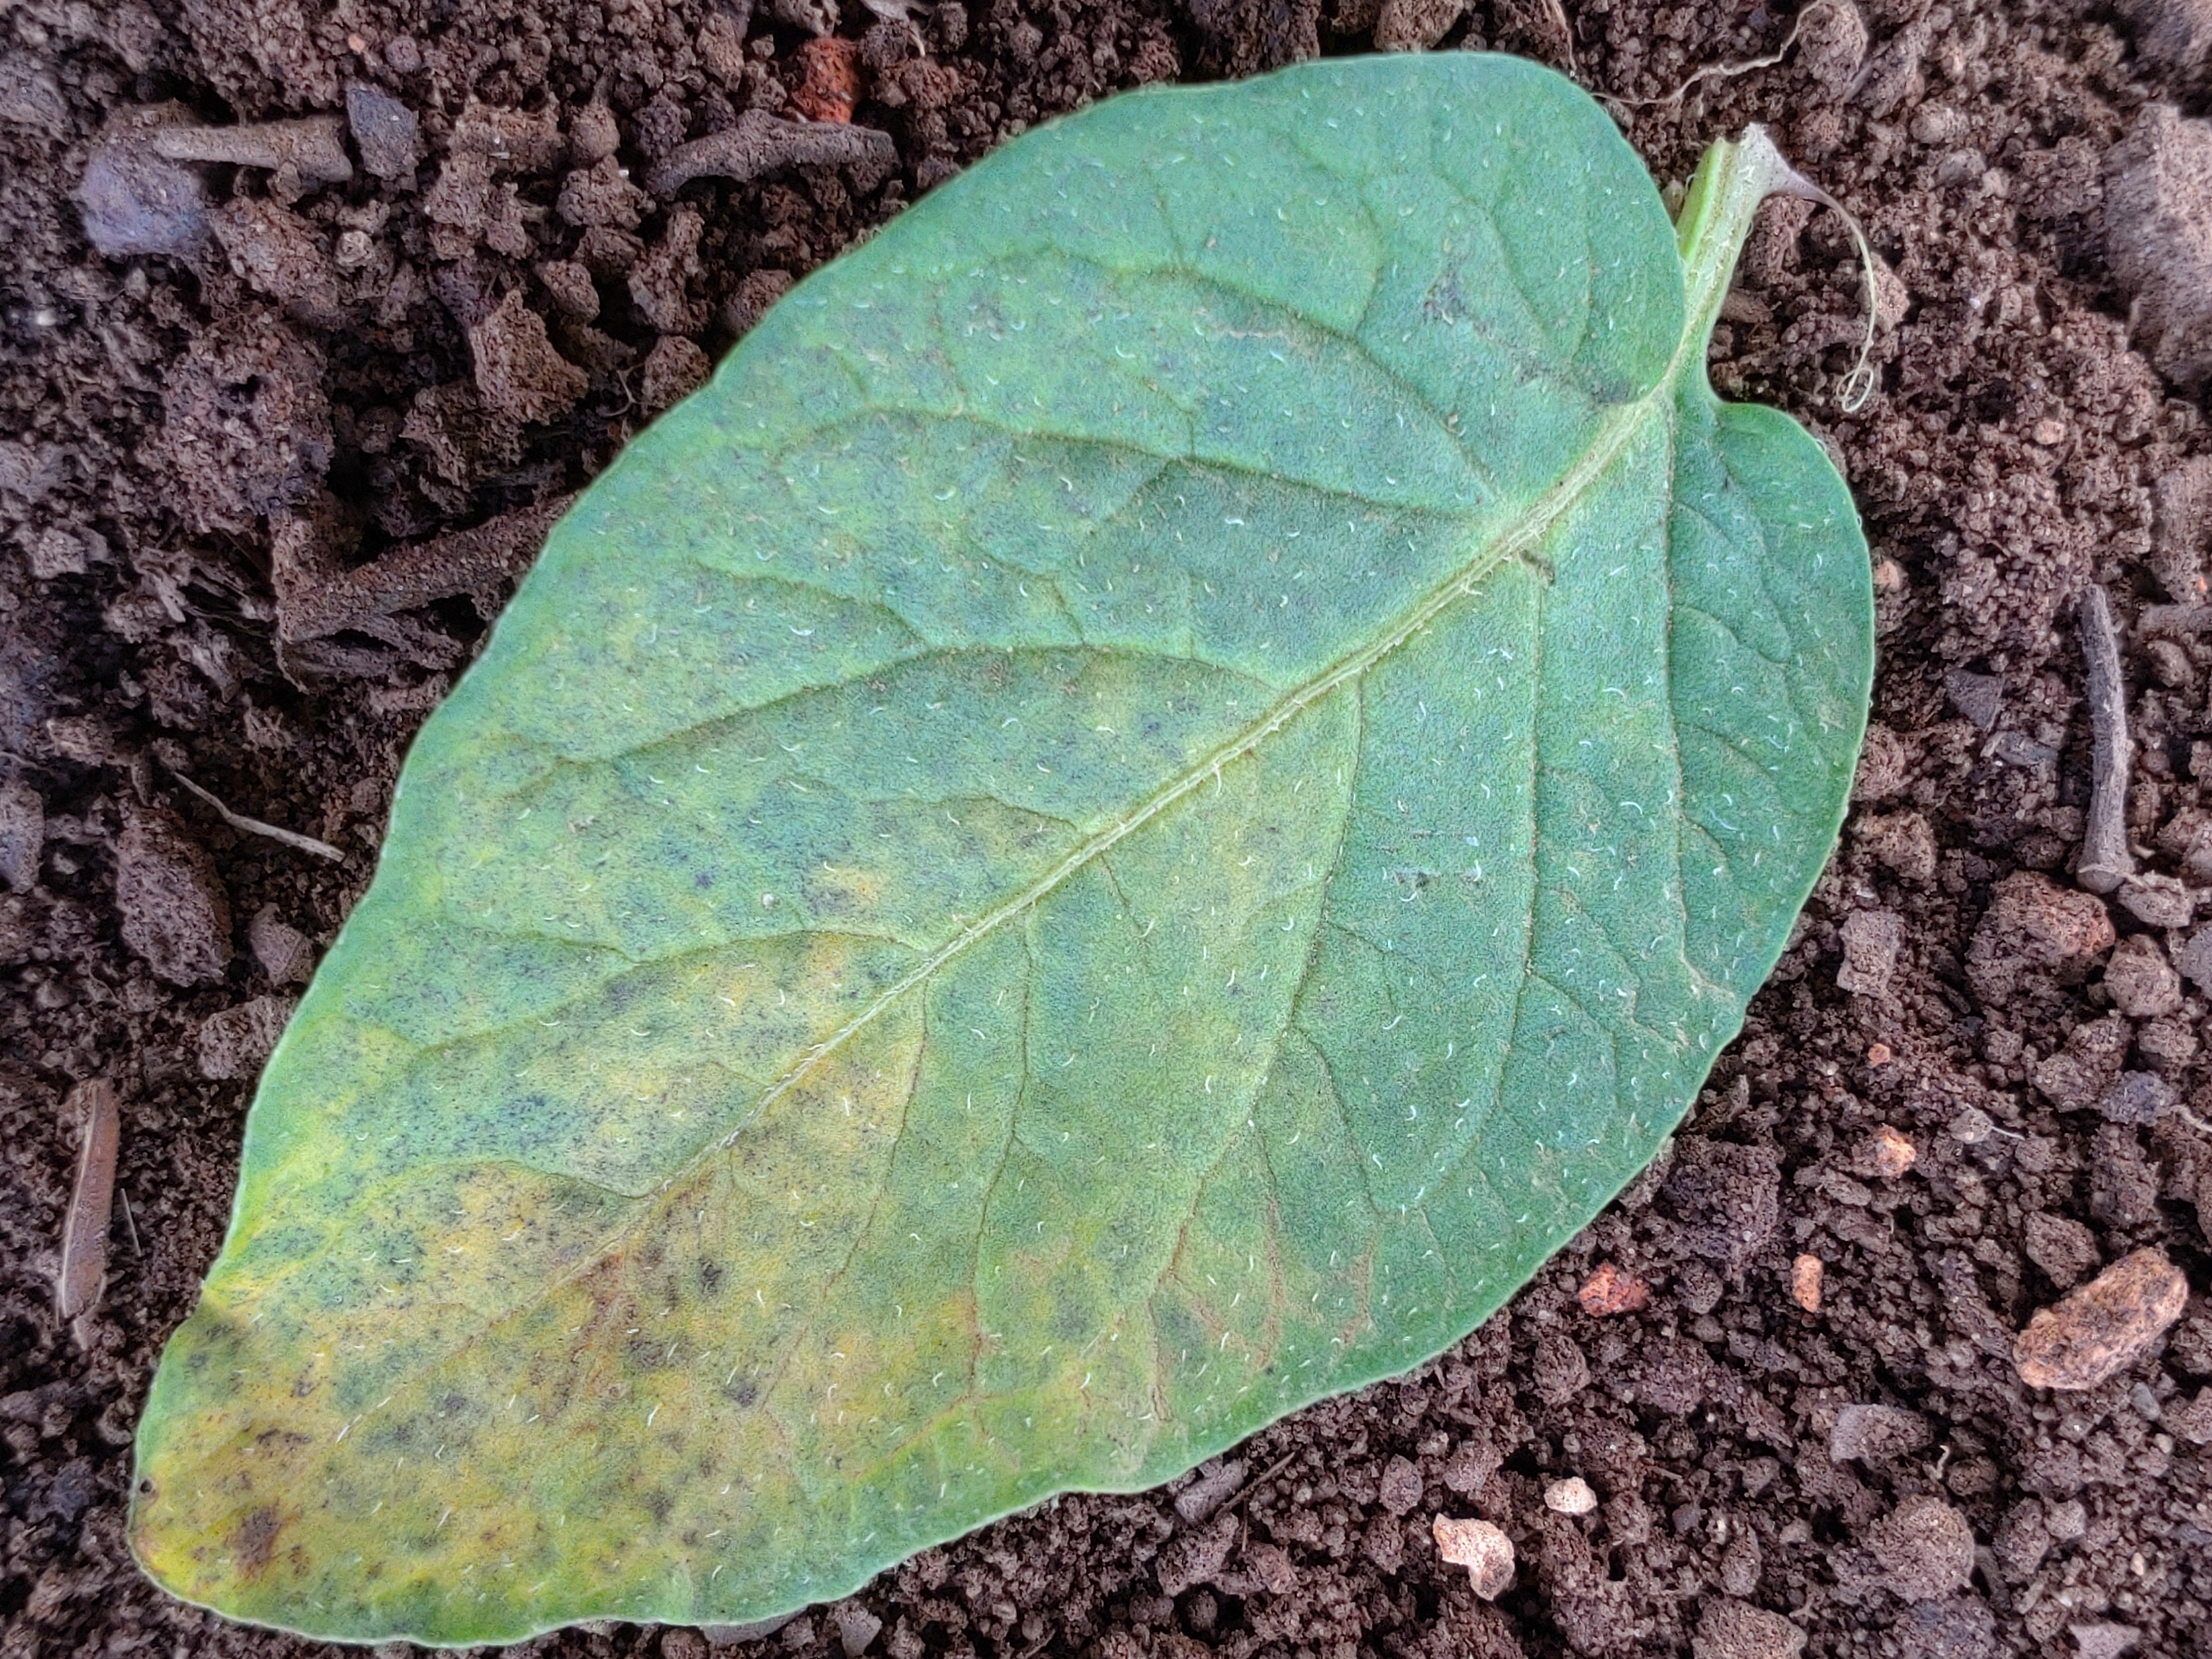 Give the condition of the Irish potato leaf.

late blight
